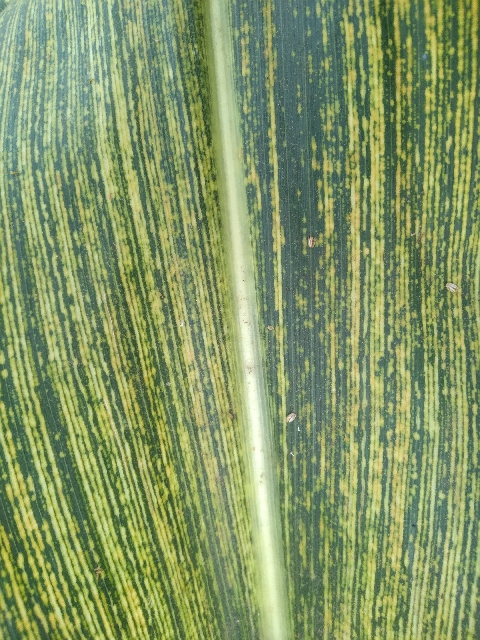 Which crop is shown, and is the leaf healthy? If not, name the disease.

maize, maize streak virus
